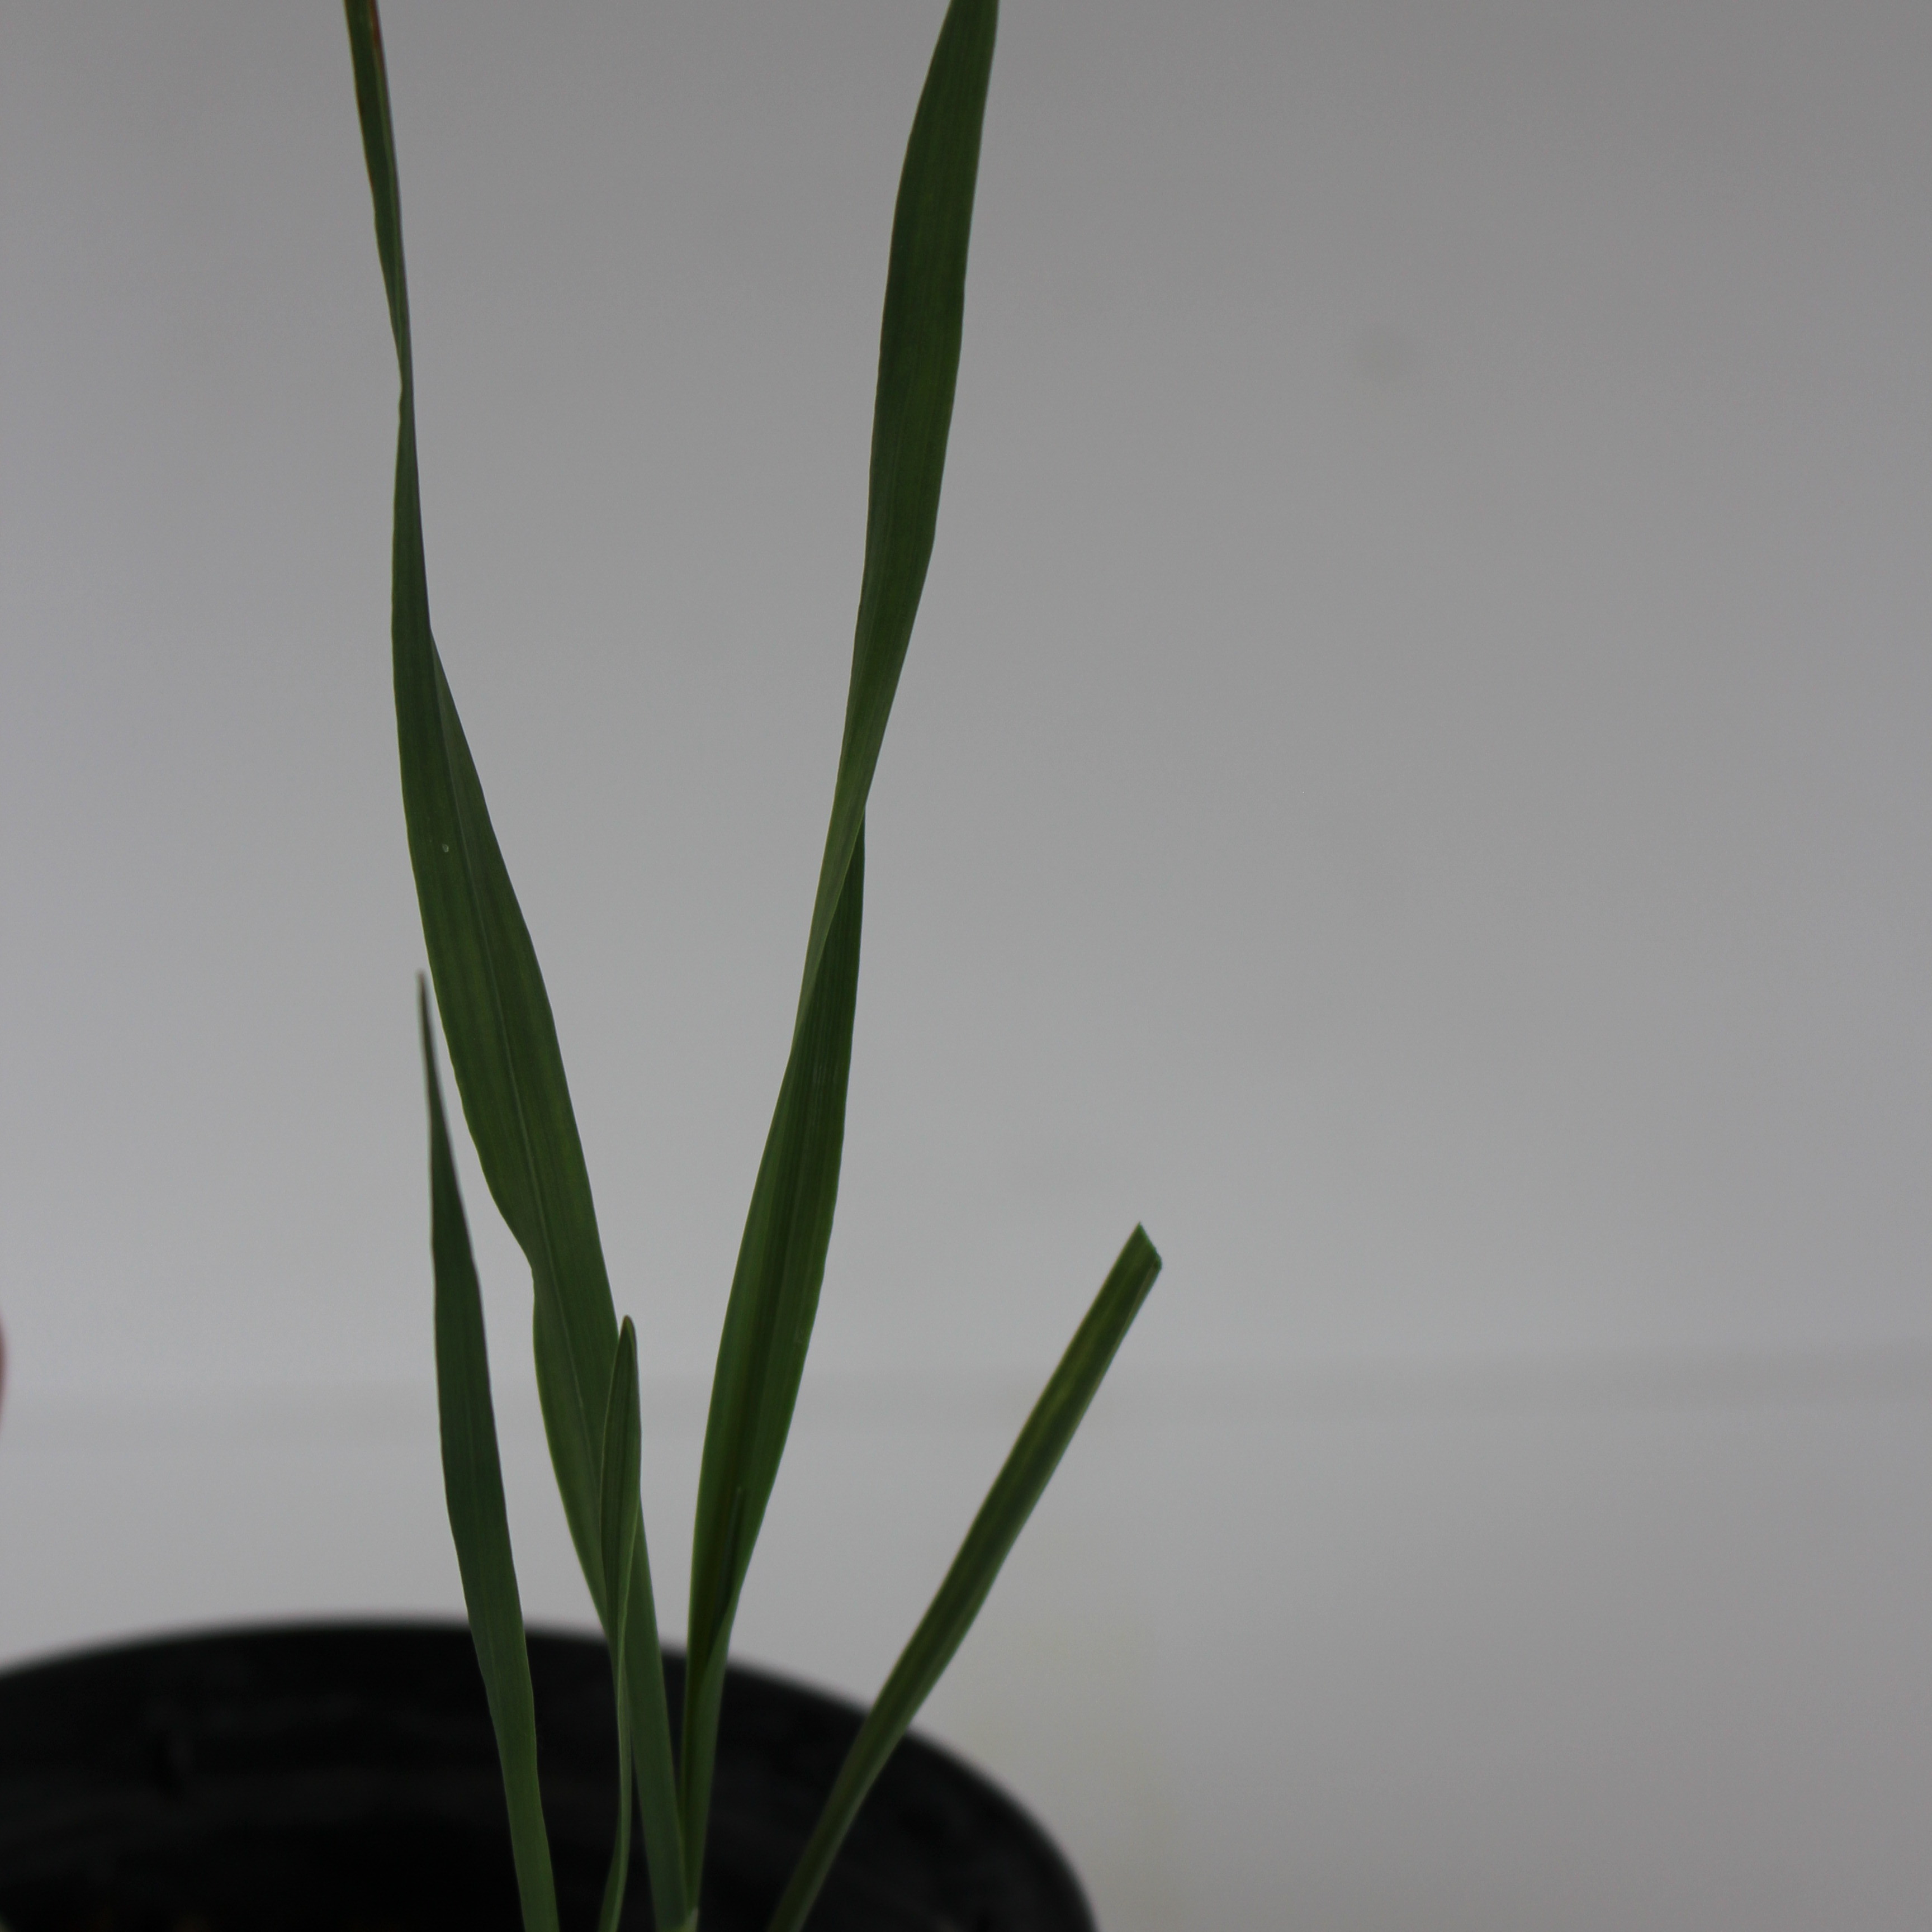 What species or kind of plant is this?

Avena sterilis
